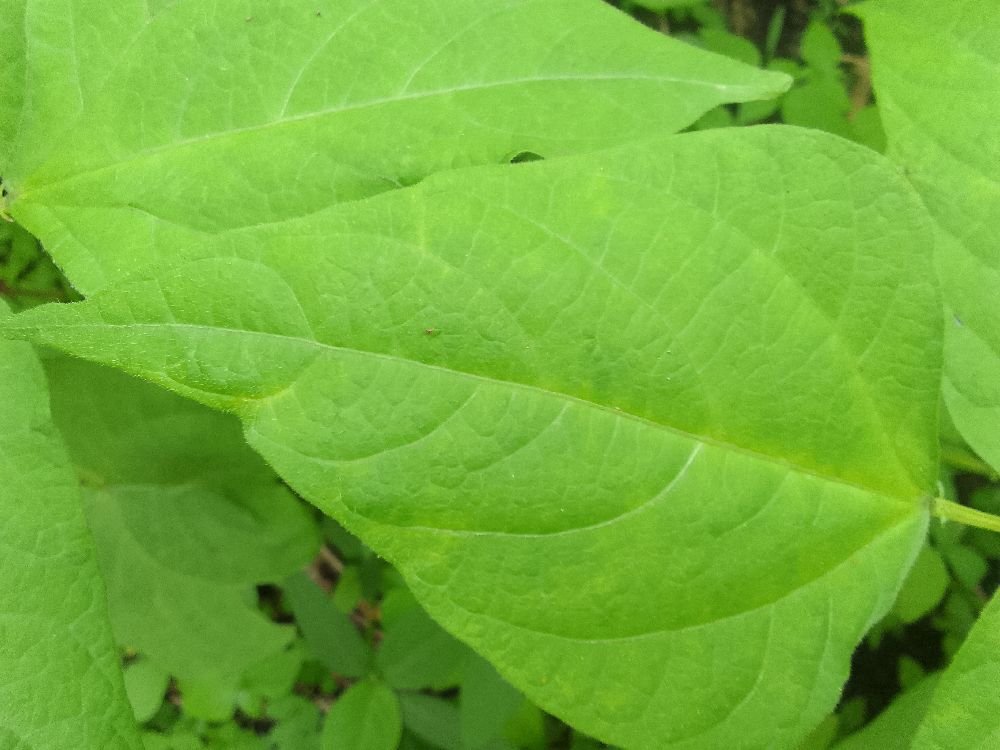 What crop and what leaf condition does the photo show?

common bean, healthy
